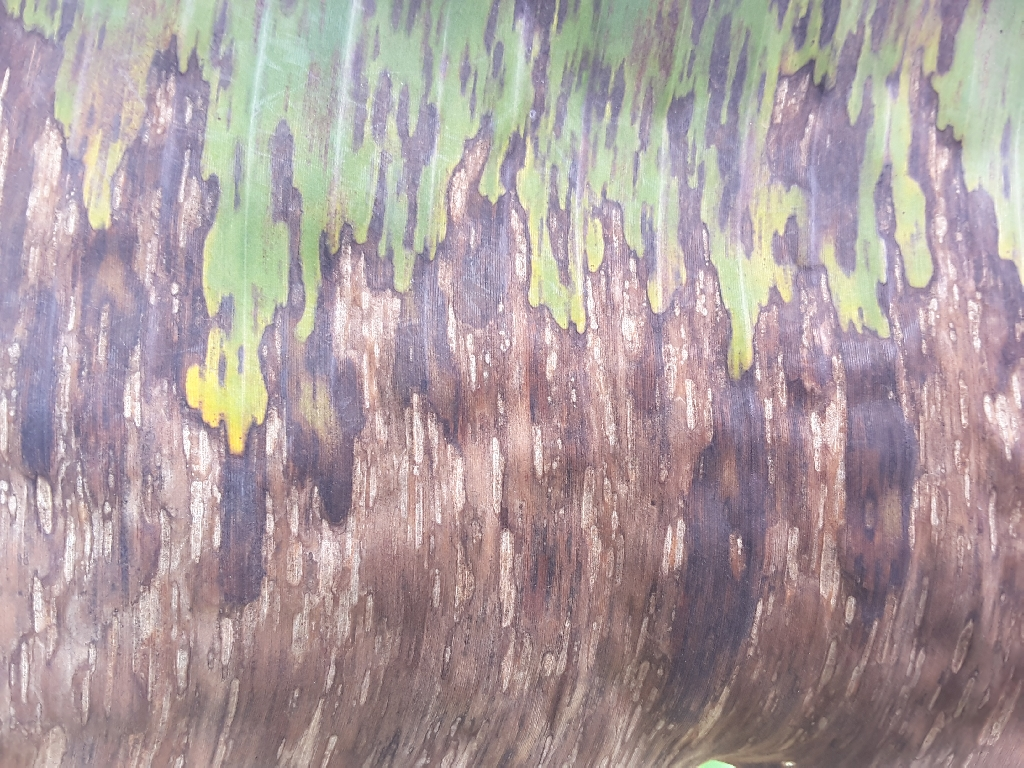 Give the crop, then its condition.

banana, black sigatoka
